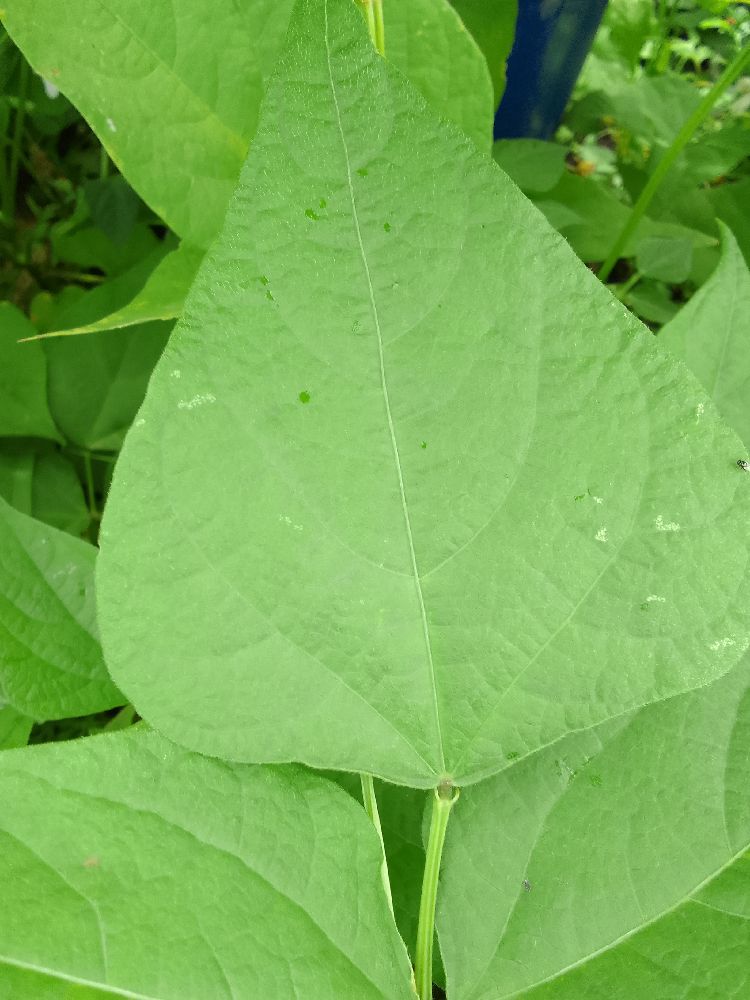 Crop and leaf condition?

common bean, healthy
